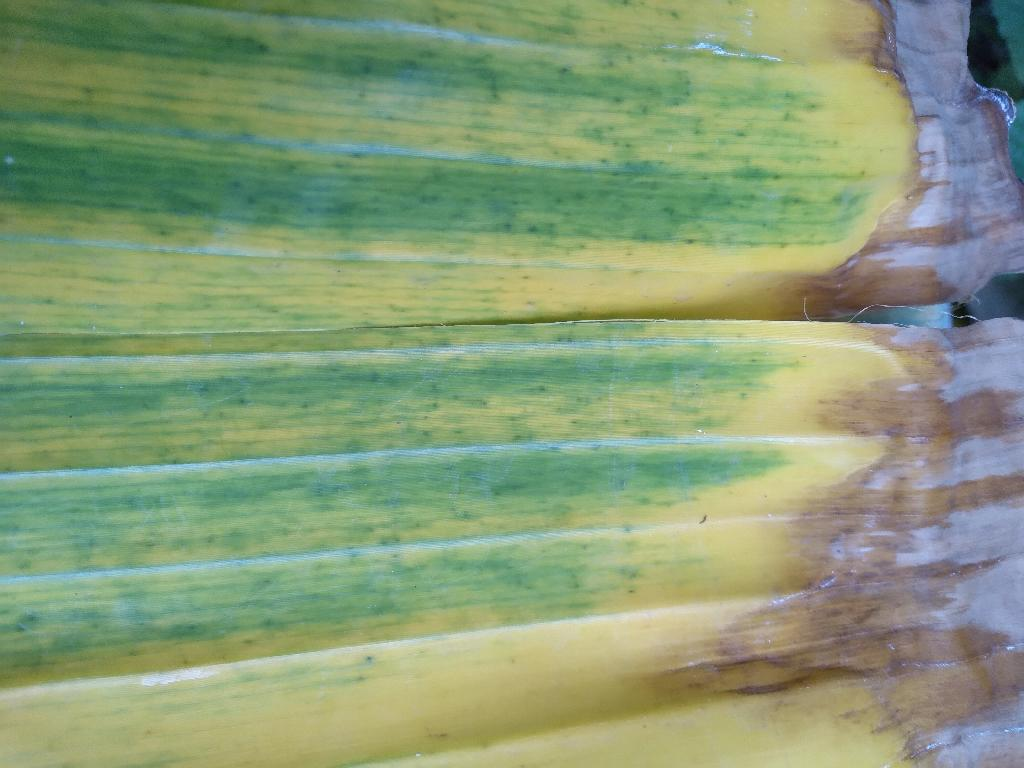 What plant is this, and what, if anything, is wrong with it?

banana, fusarium wilt race 1
